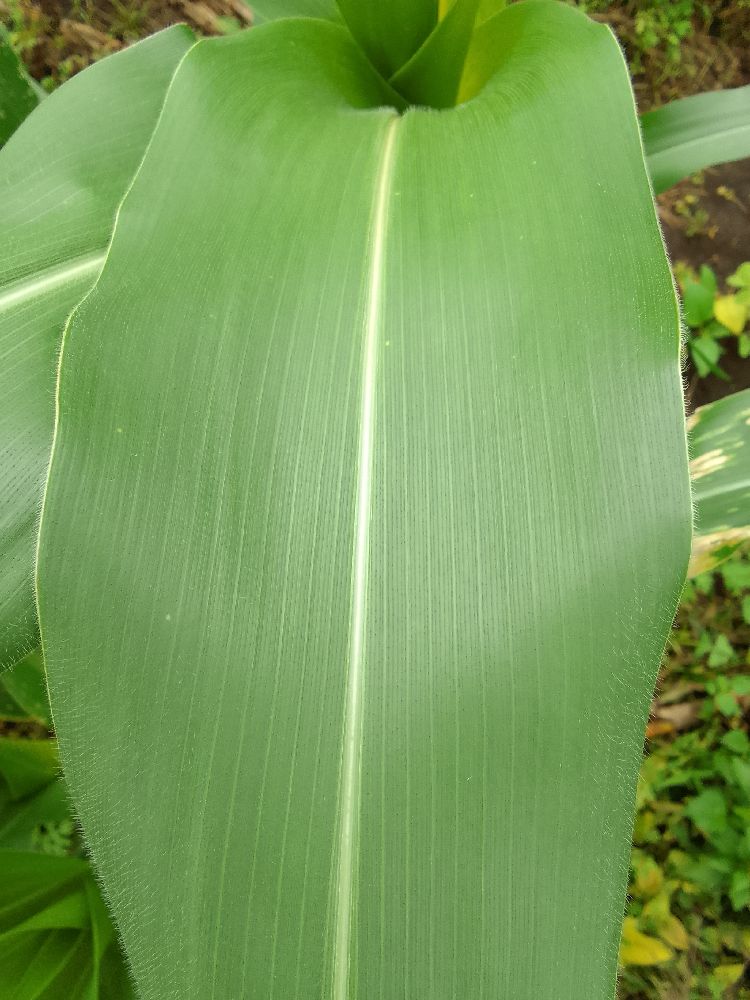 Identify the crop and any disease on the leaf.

maize, healthy
